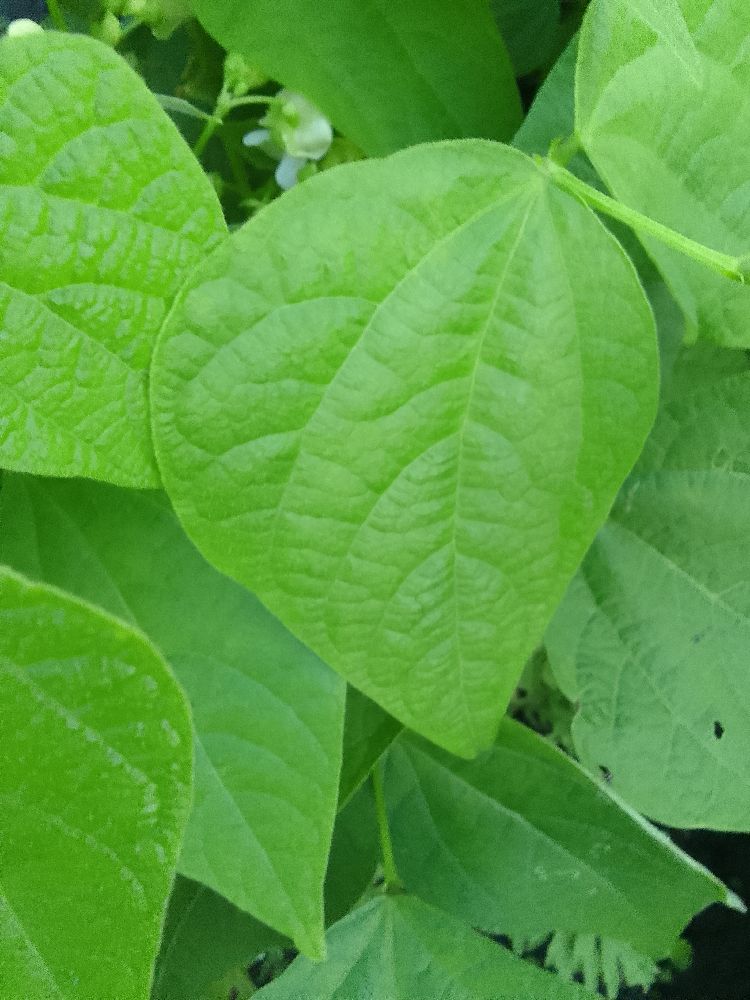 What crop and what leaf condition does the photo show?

common bean, healthy
